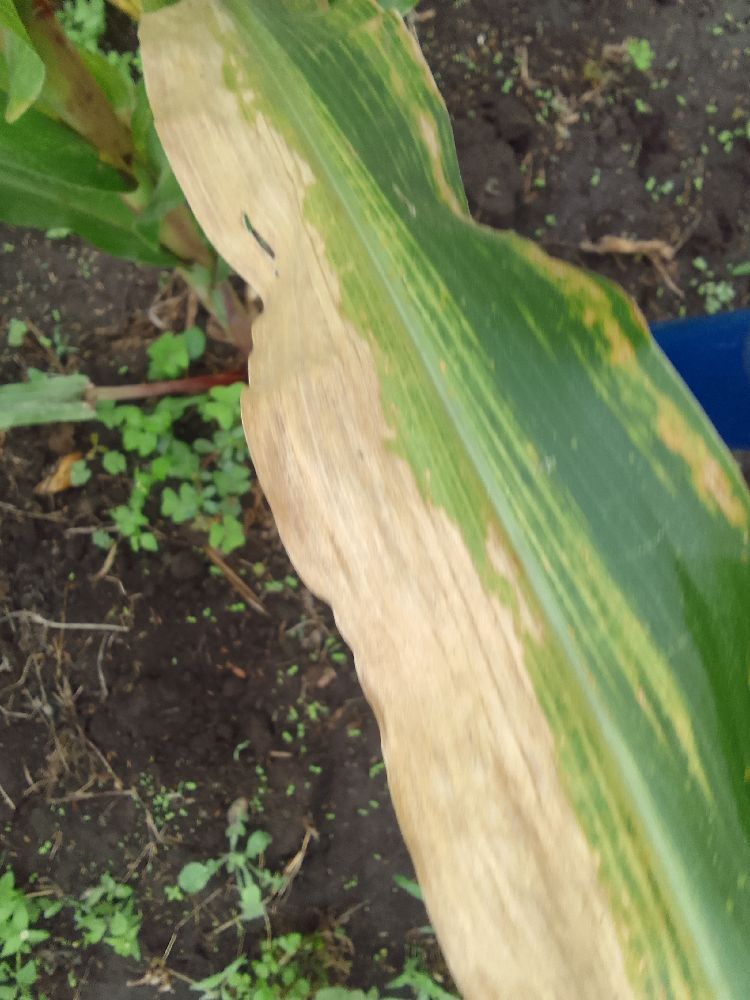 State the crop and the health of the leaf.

maize, maize lethal necrosis
